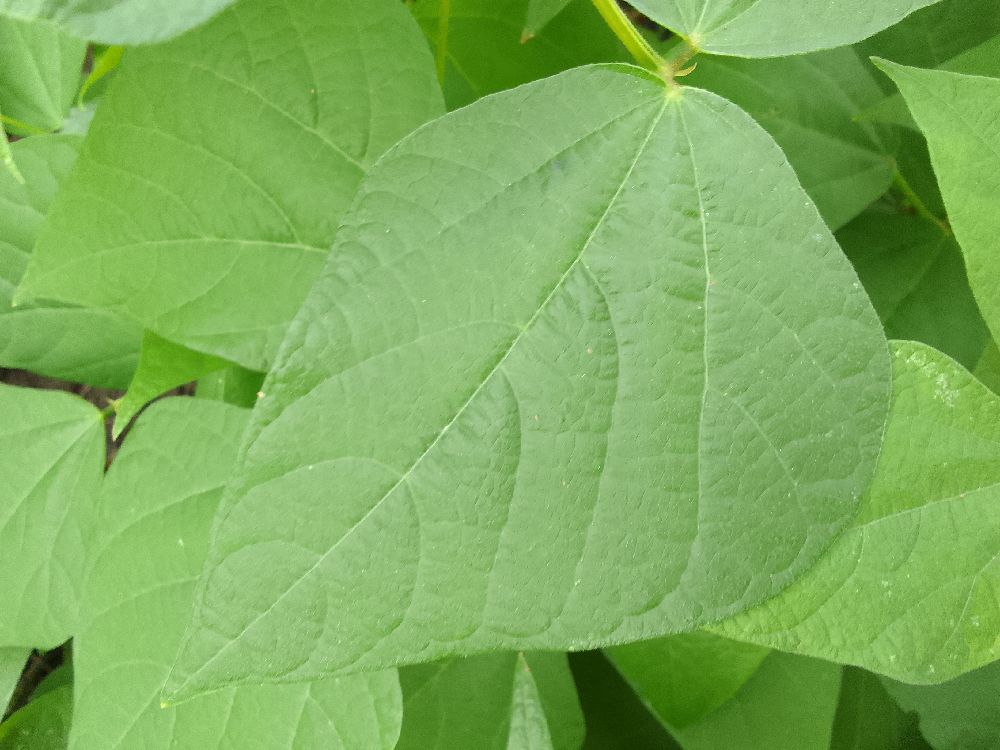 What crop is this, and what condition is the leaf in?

common bean, healthy
